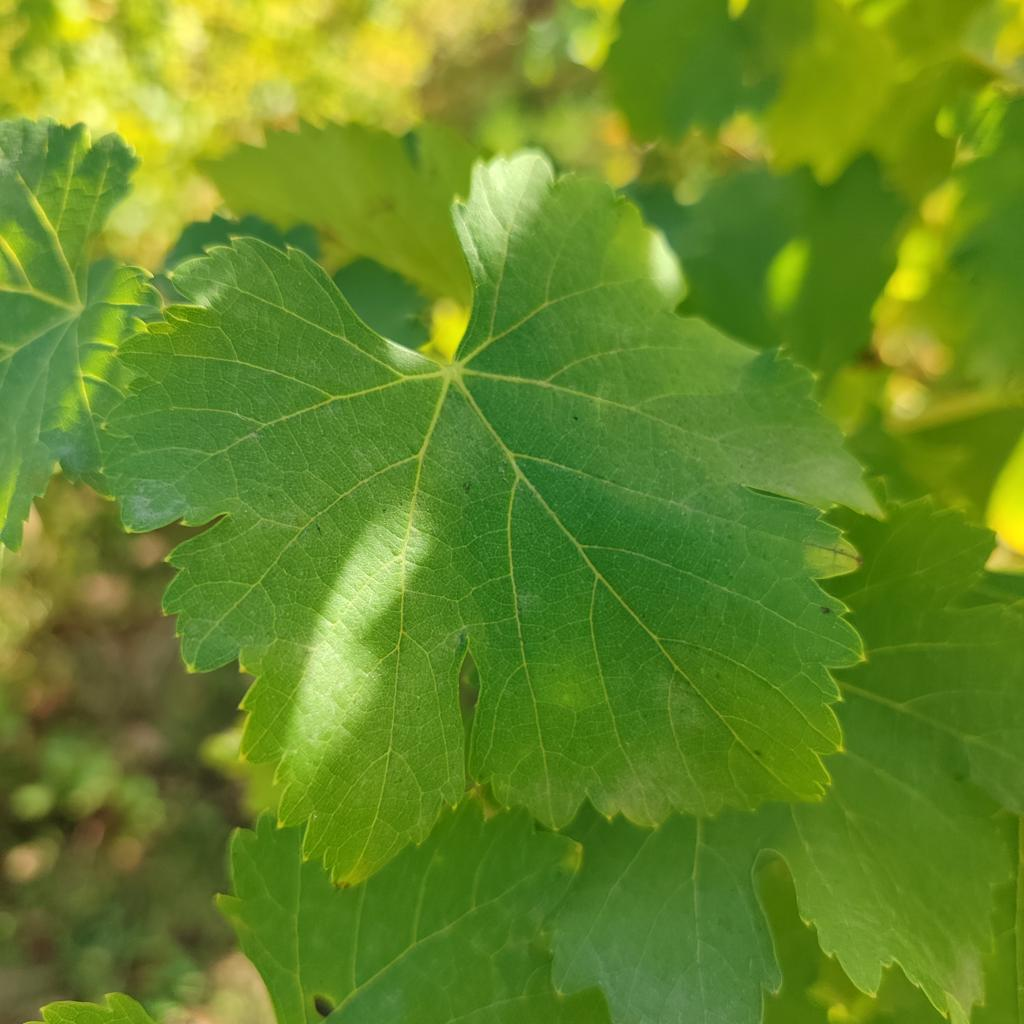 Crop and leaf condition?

grapevine, powdery mildew
